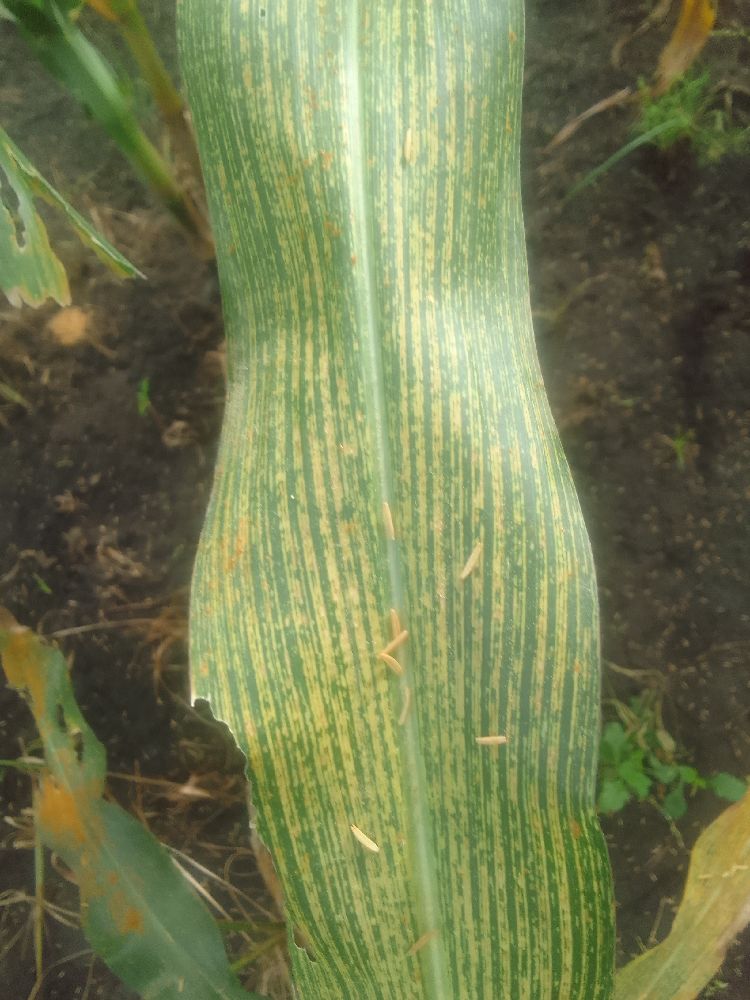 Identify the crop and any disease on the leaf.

maize, maize streak virus
